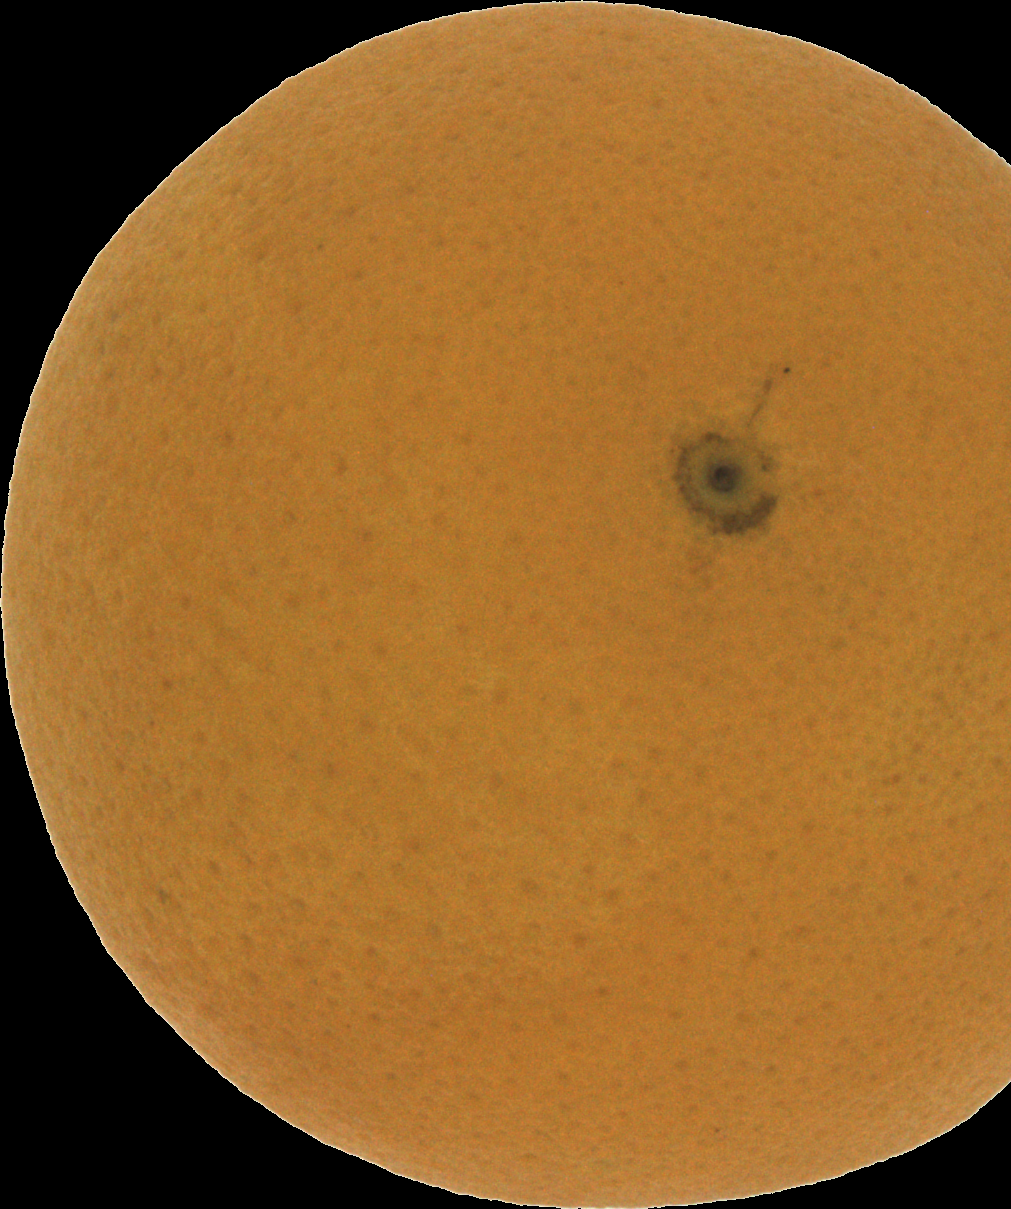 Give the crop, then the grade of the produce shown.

orange, good
